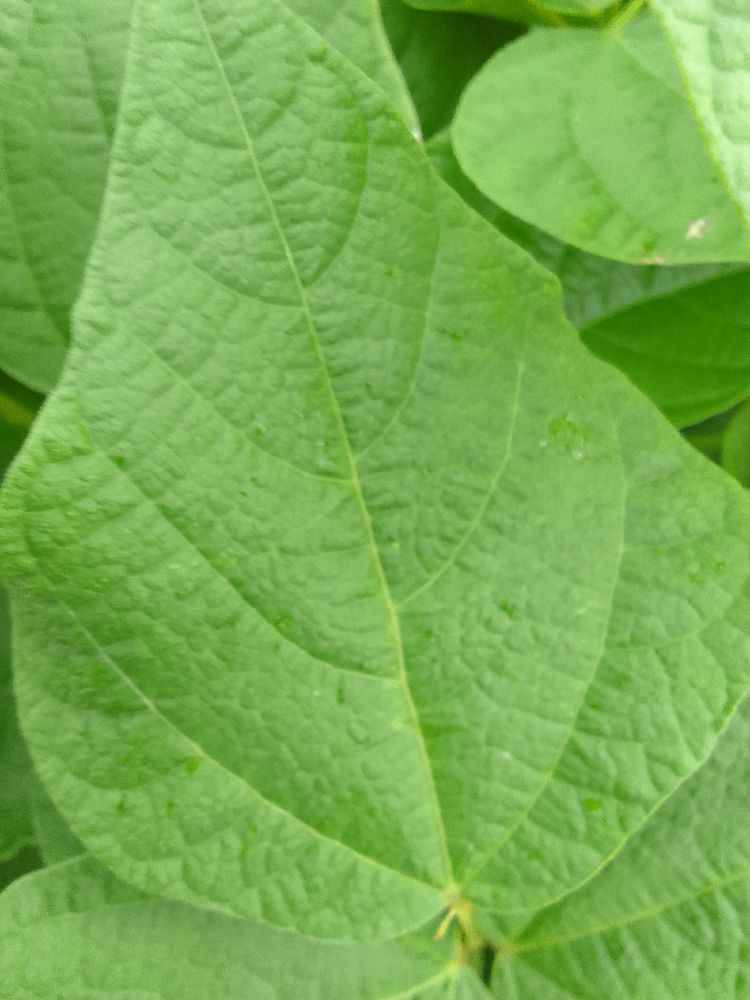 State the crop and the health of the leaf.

common bean, healthy
